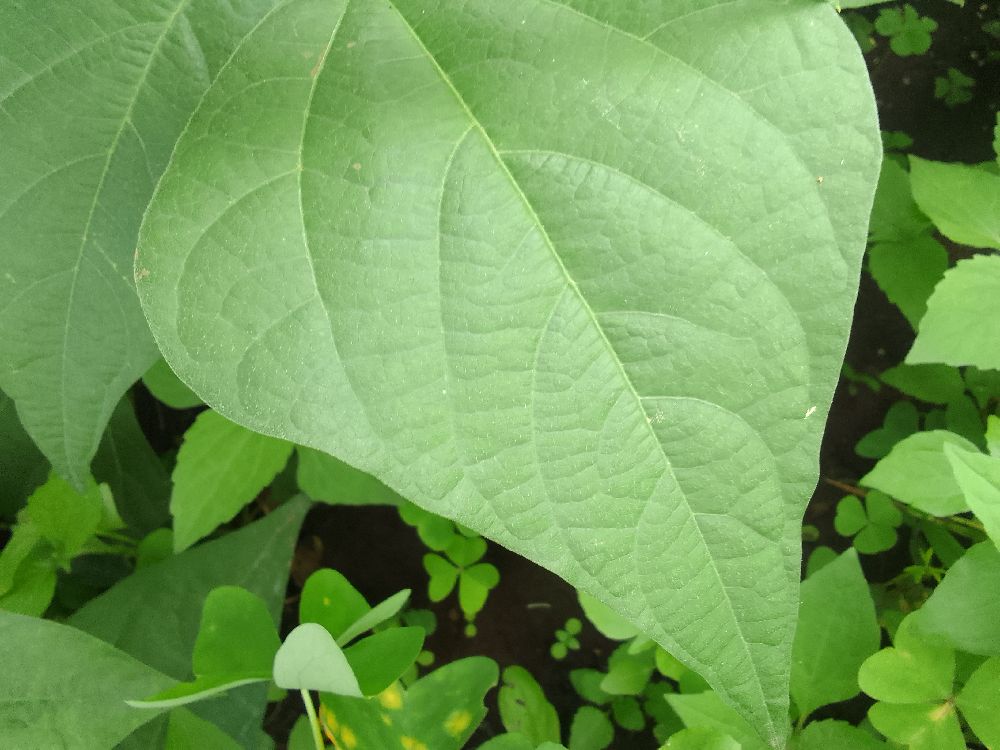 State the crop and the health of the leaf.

common bean, healthy
